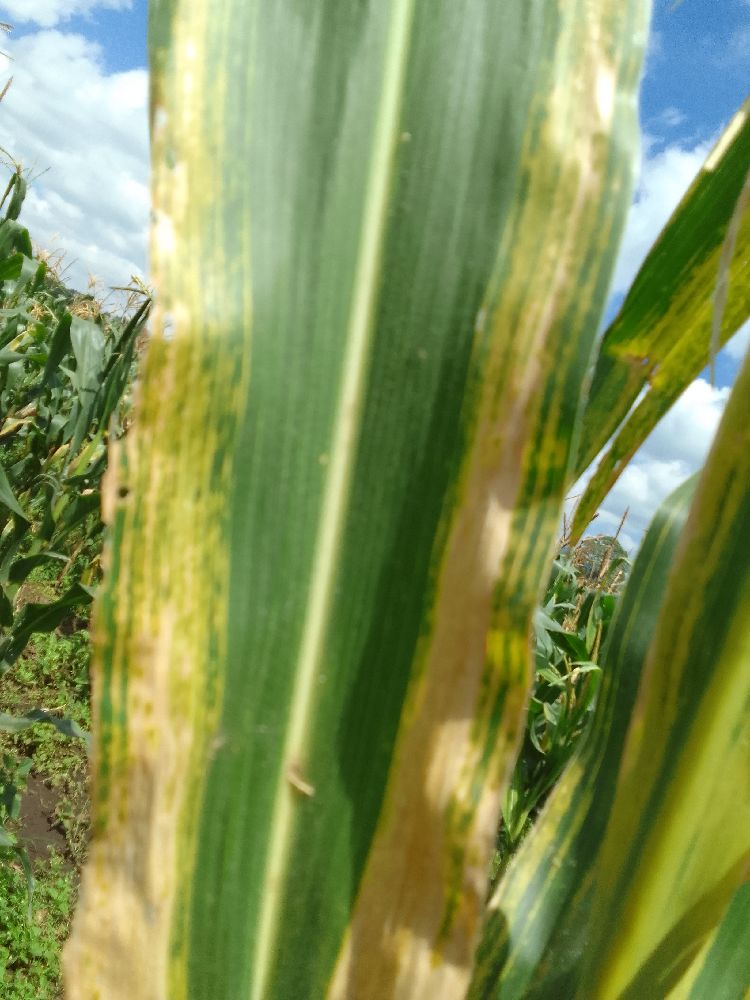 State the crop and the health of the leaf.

maize, maize lethal necrosis
